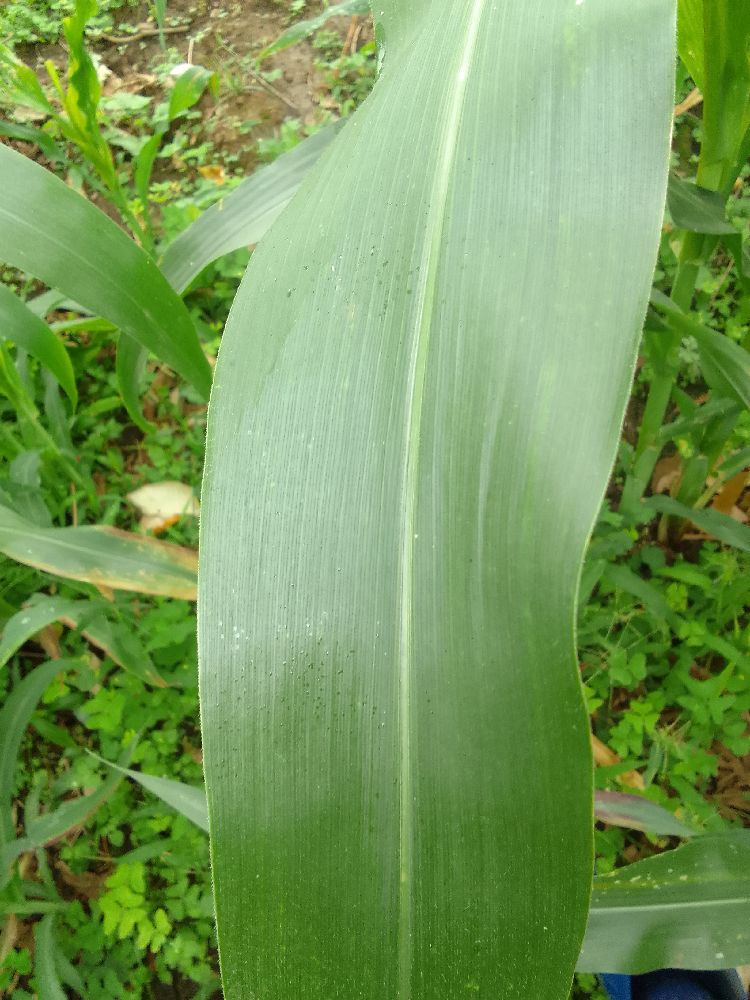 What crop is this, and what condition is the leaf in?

maize, healthy
